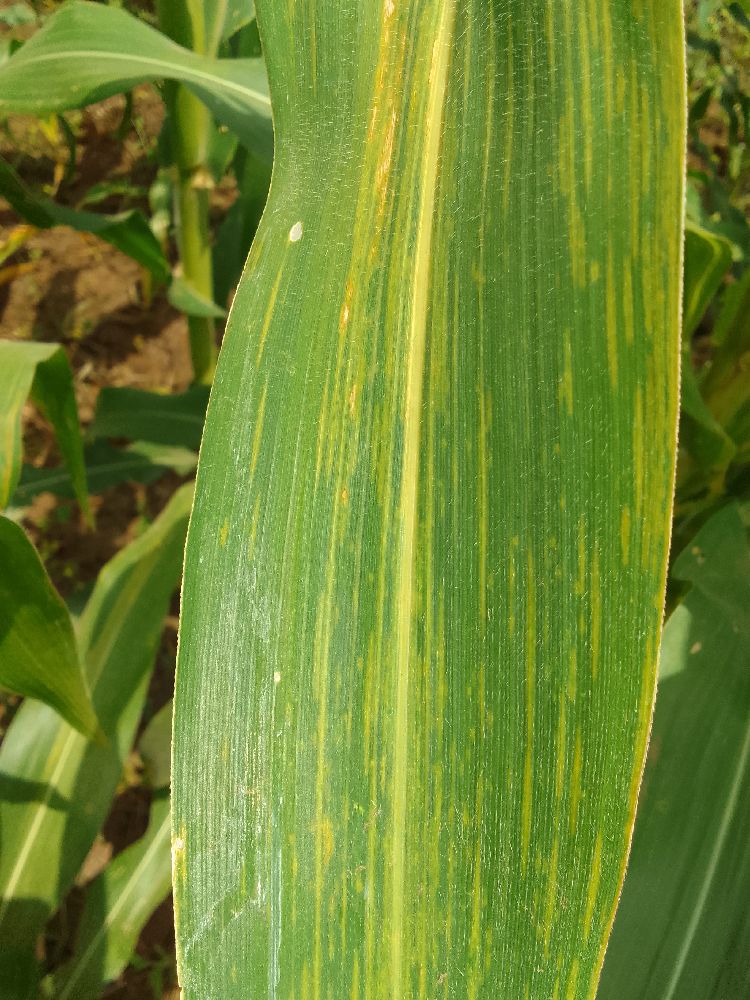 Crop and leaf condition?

maize, maize lethal necrosis
